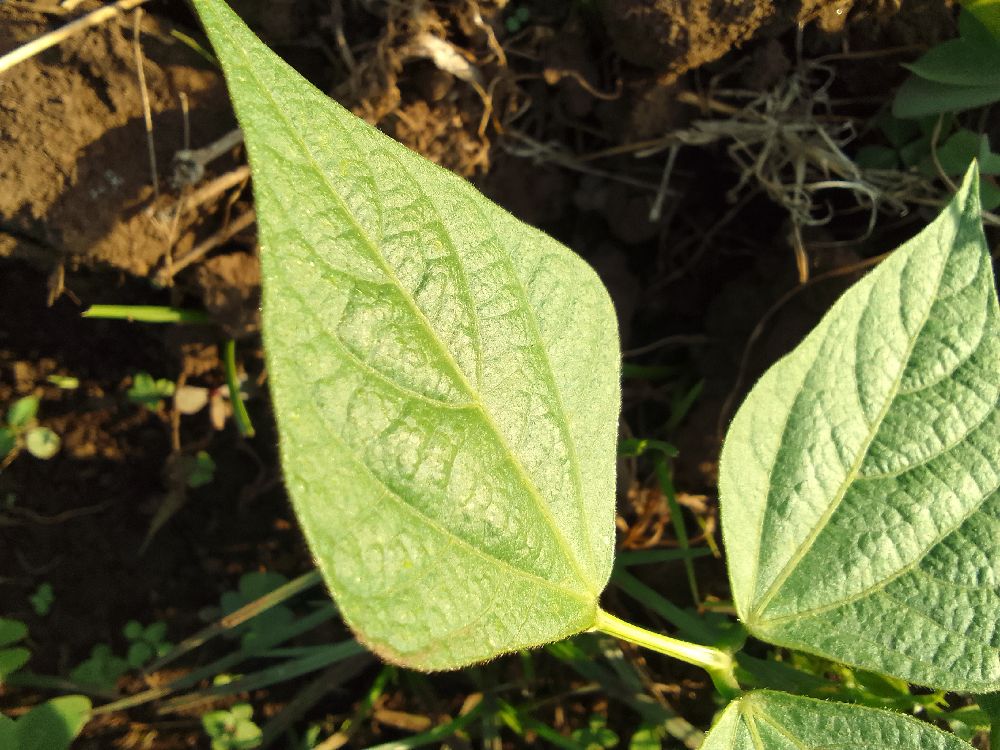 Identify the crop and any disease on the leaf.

common bean, healthy
